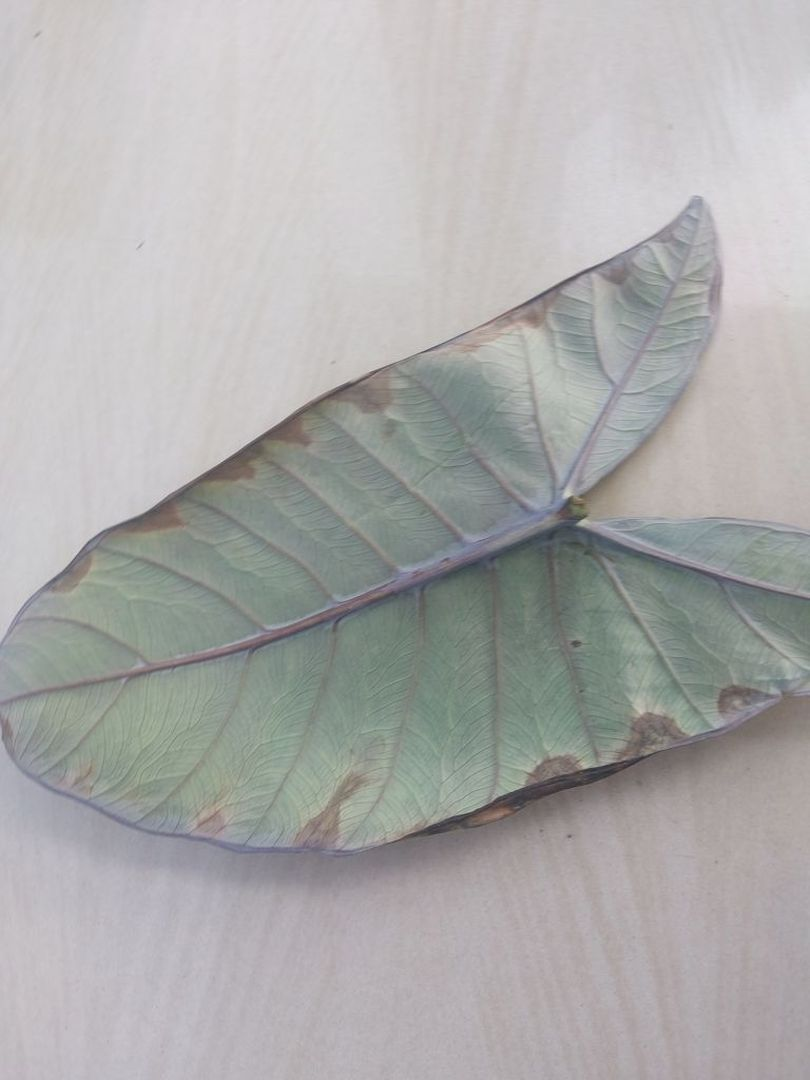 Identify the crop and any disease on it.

taro, leaf blight
